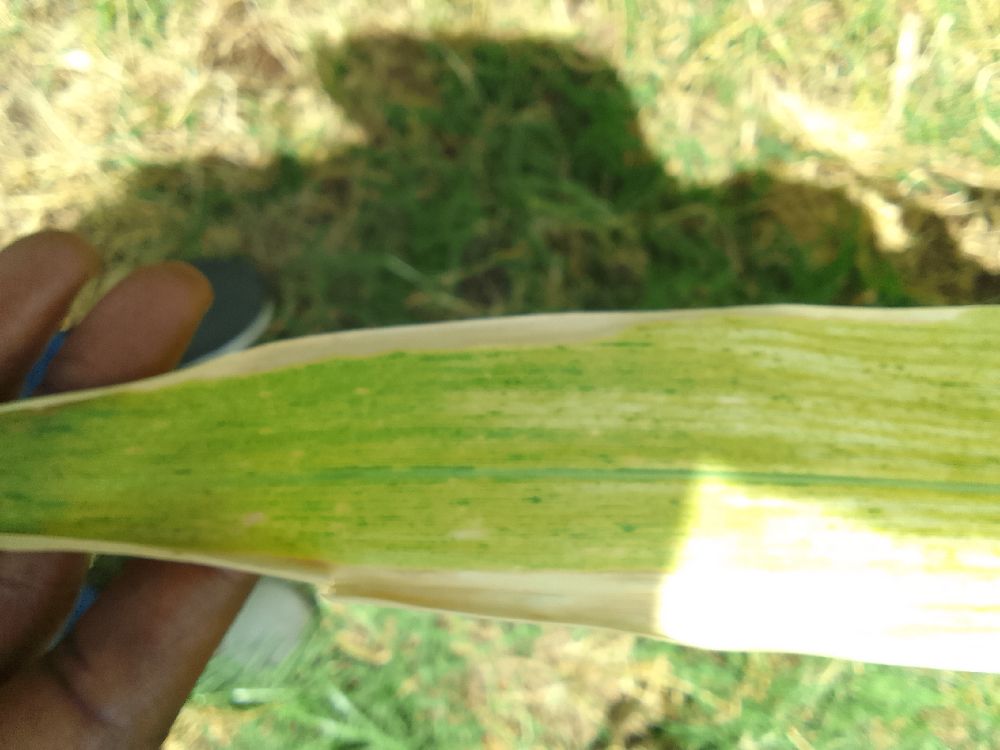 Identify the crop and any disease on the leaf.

maize, maize lethal necrosis
